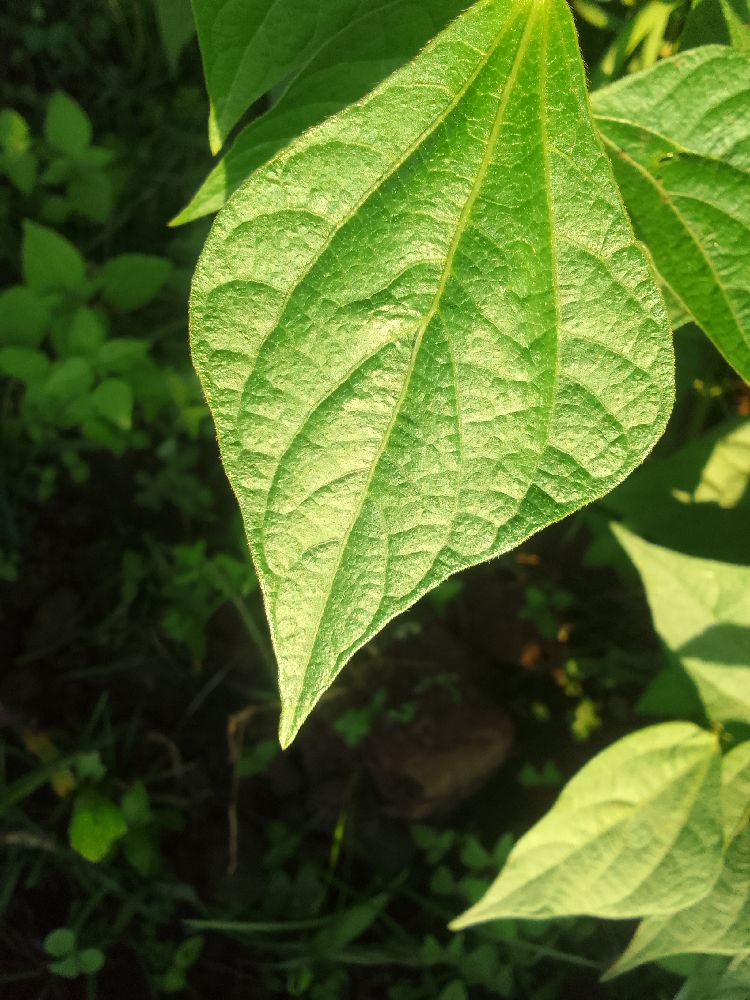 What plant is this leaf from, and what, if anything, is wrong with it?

common bean, healthy
